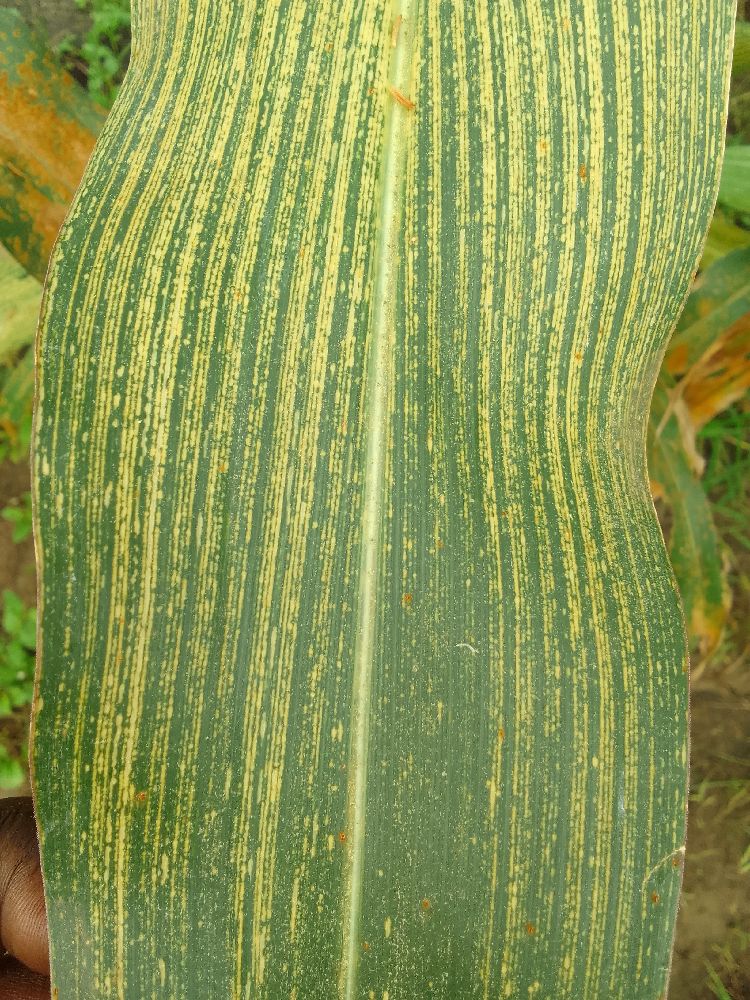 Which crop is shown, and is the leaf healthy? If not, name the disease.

maize, maize streak virus
